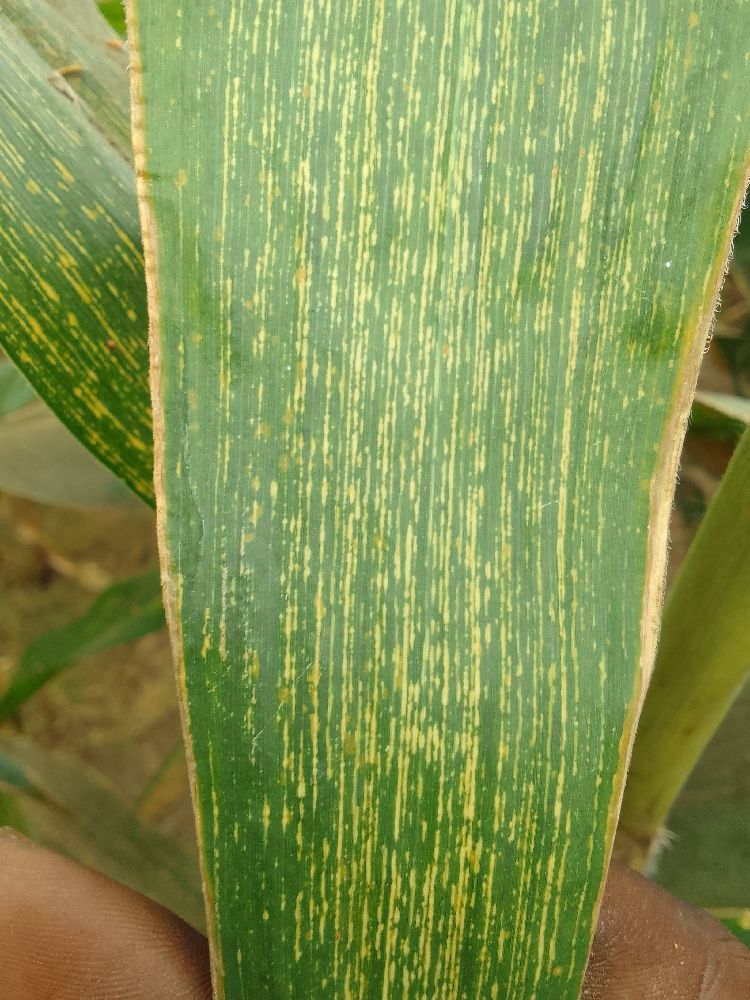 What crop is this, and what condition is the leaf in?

maize, maize streak virus
